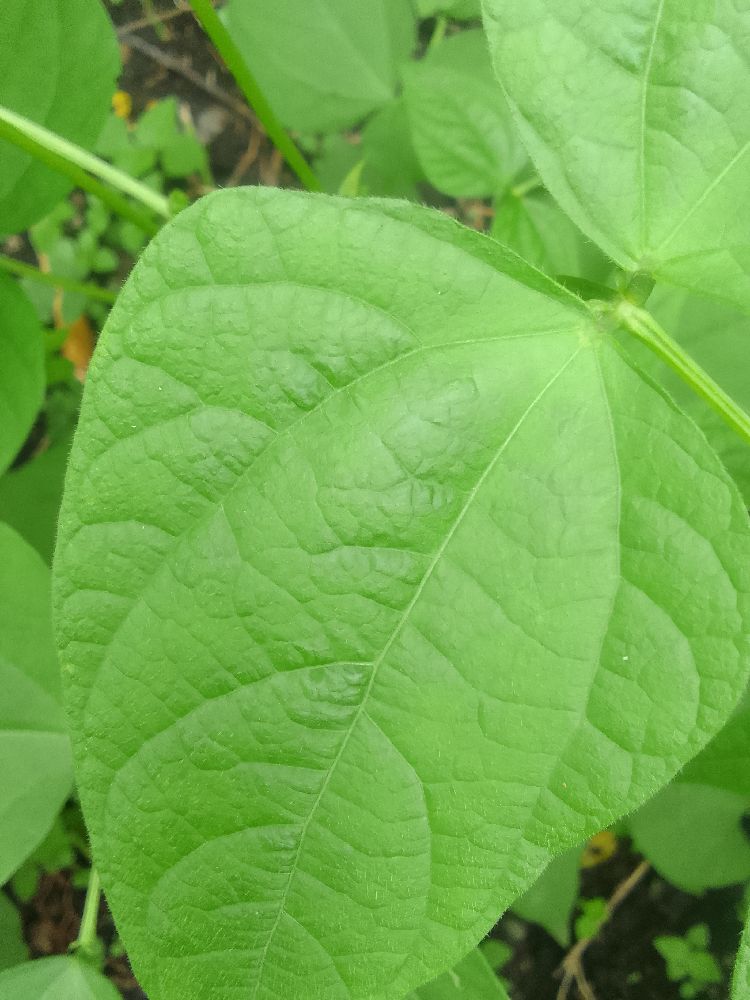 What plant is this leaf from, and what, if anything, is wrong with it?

common bean, healthy
